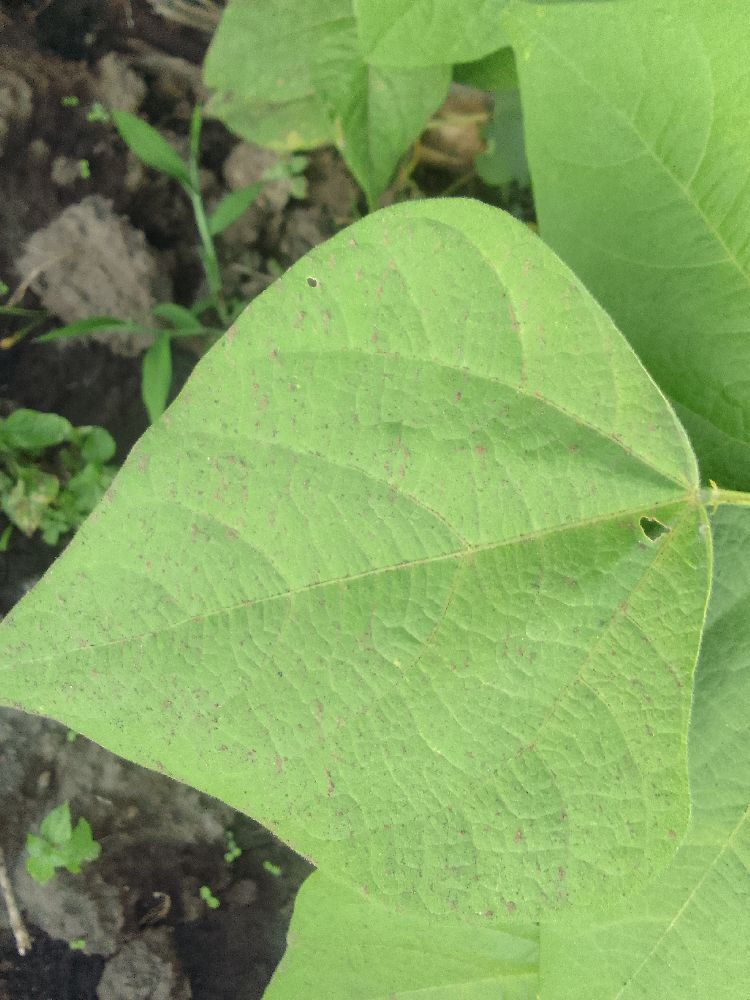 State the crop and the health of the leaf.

common bean, healthy
